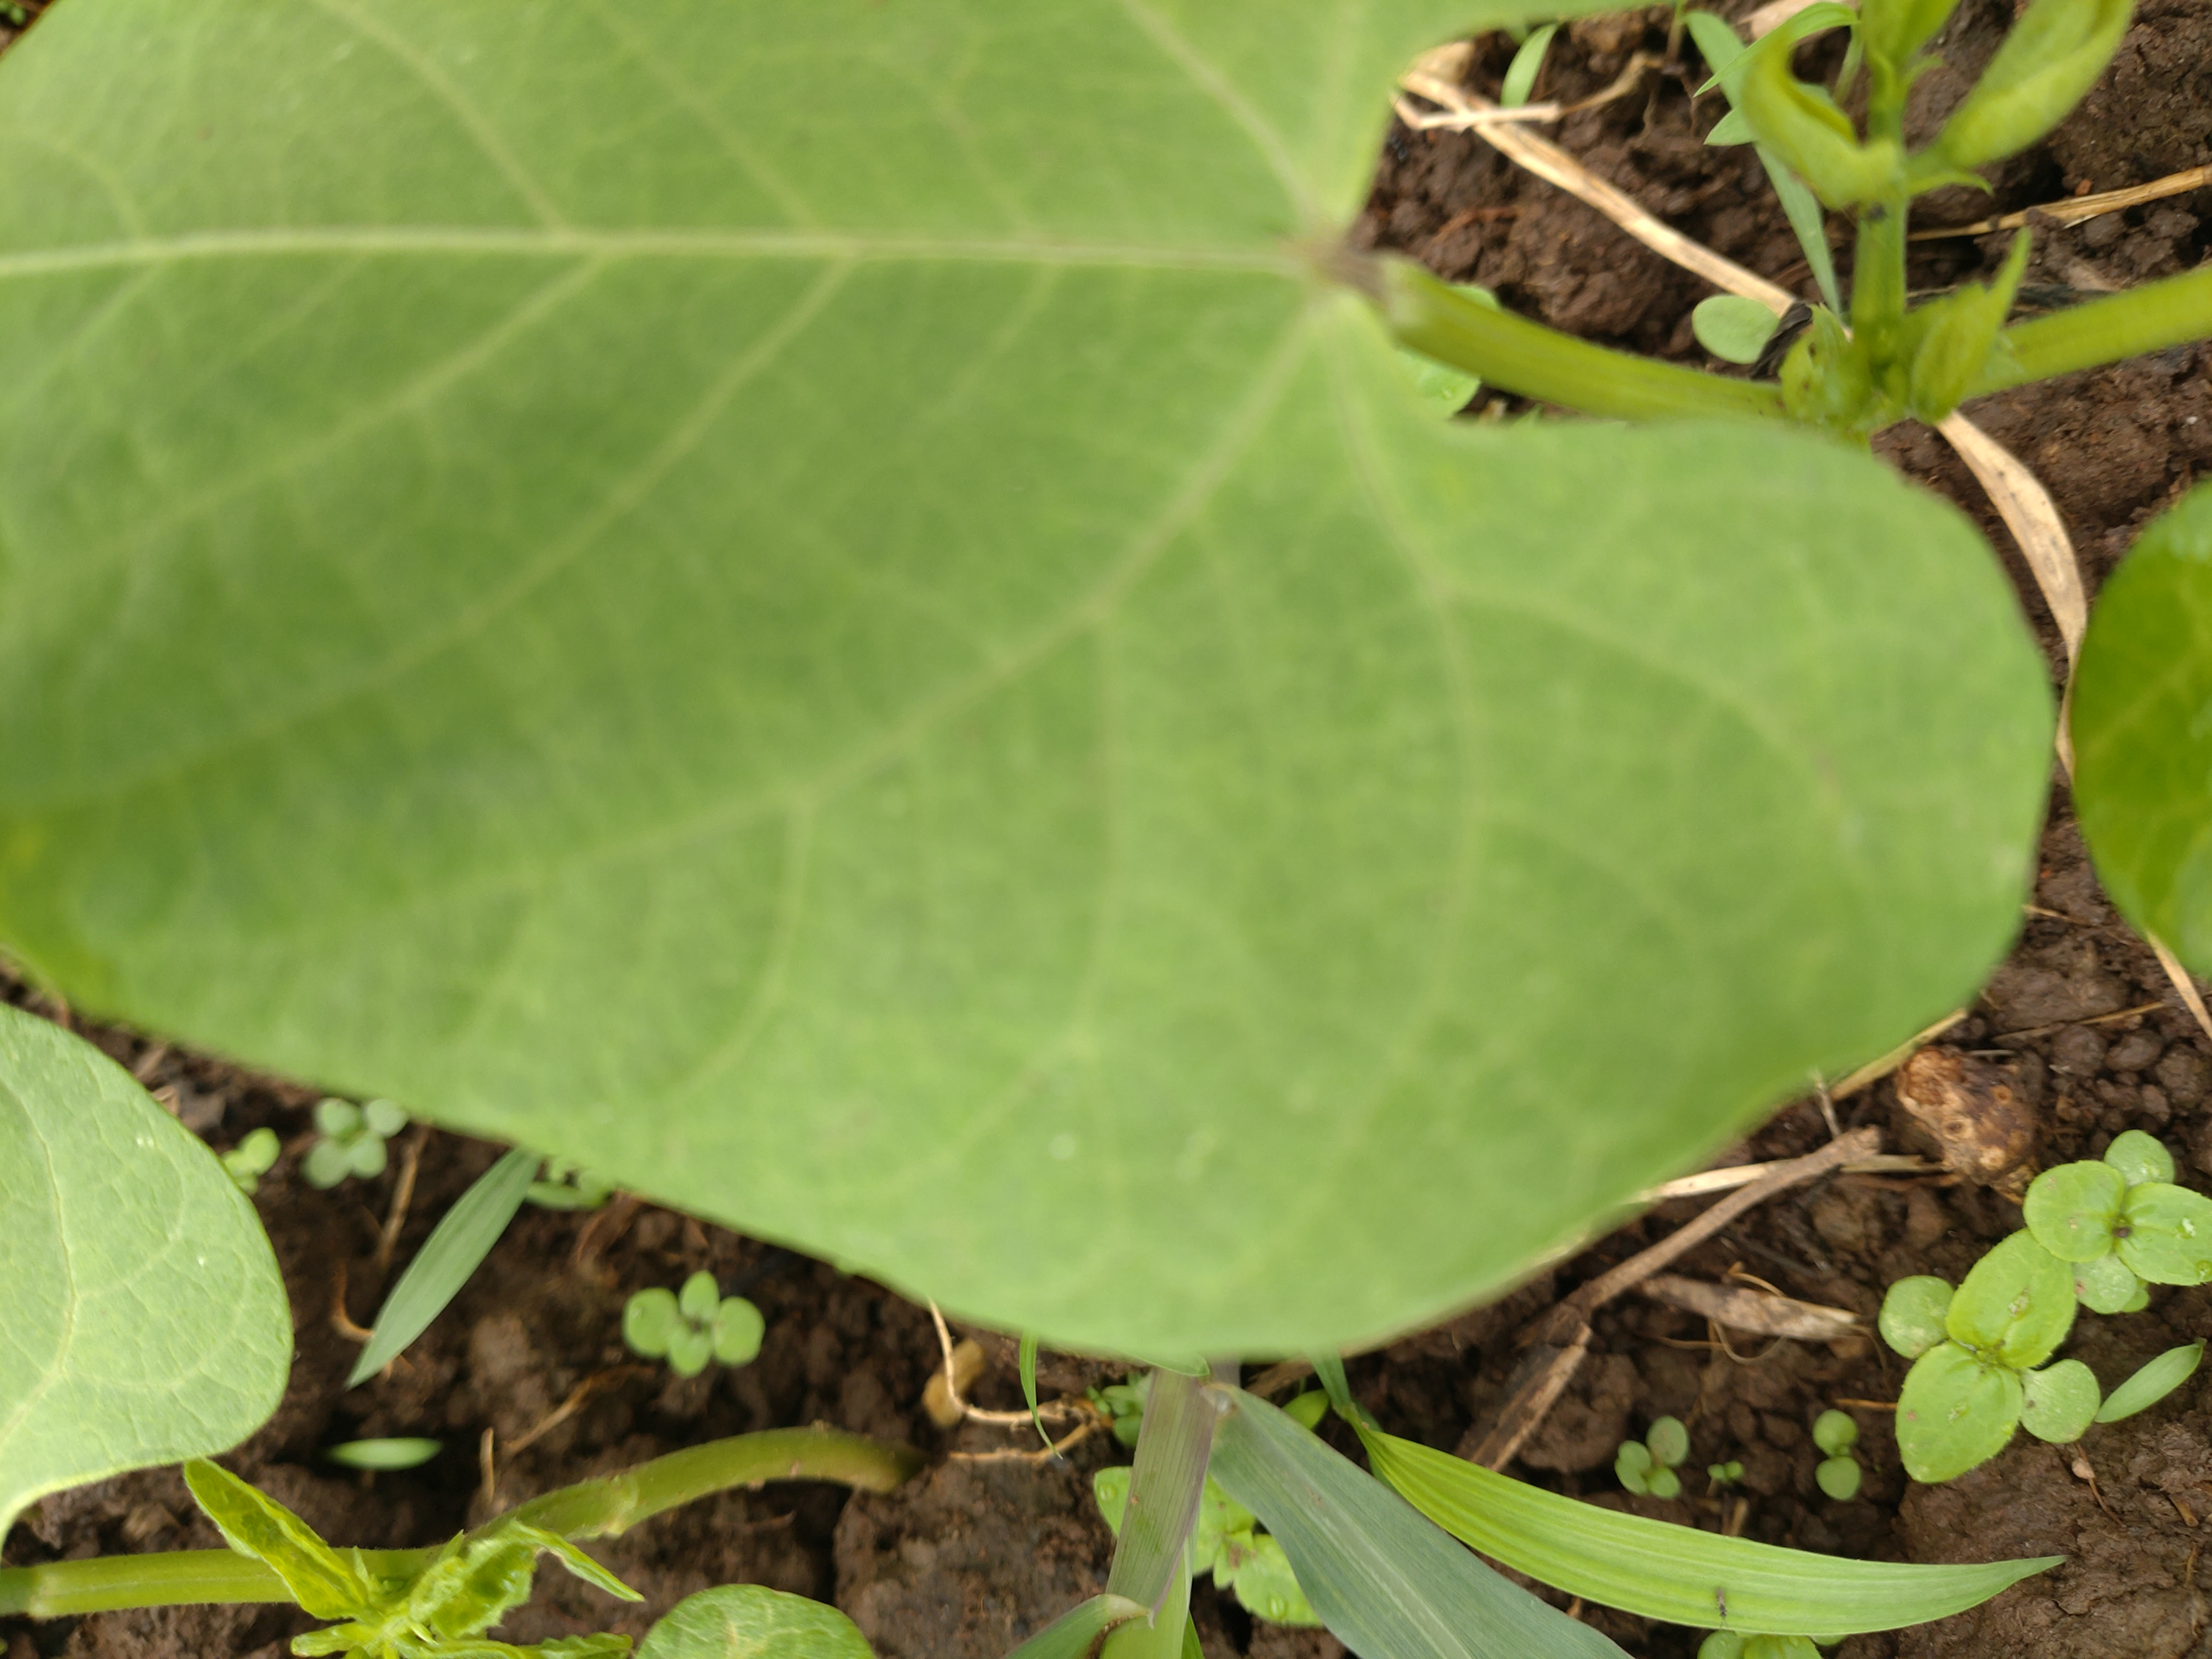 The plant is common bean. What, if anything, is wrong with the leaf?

healthy
